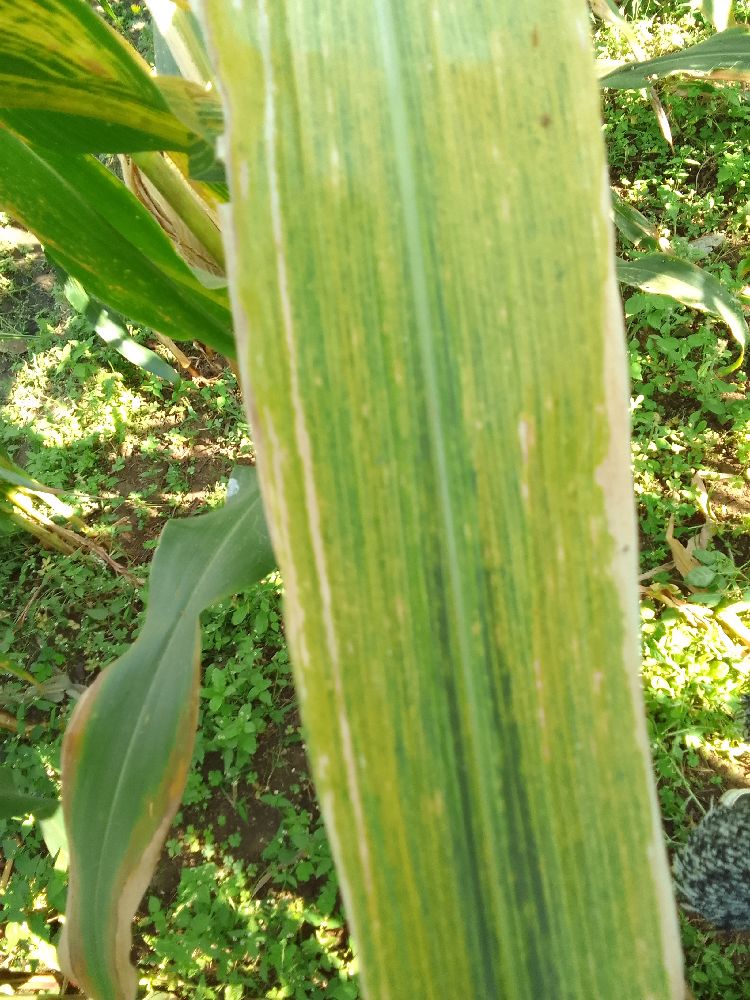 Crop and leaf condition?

maize, maize lethal necrosis
